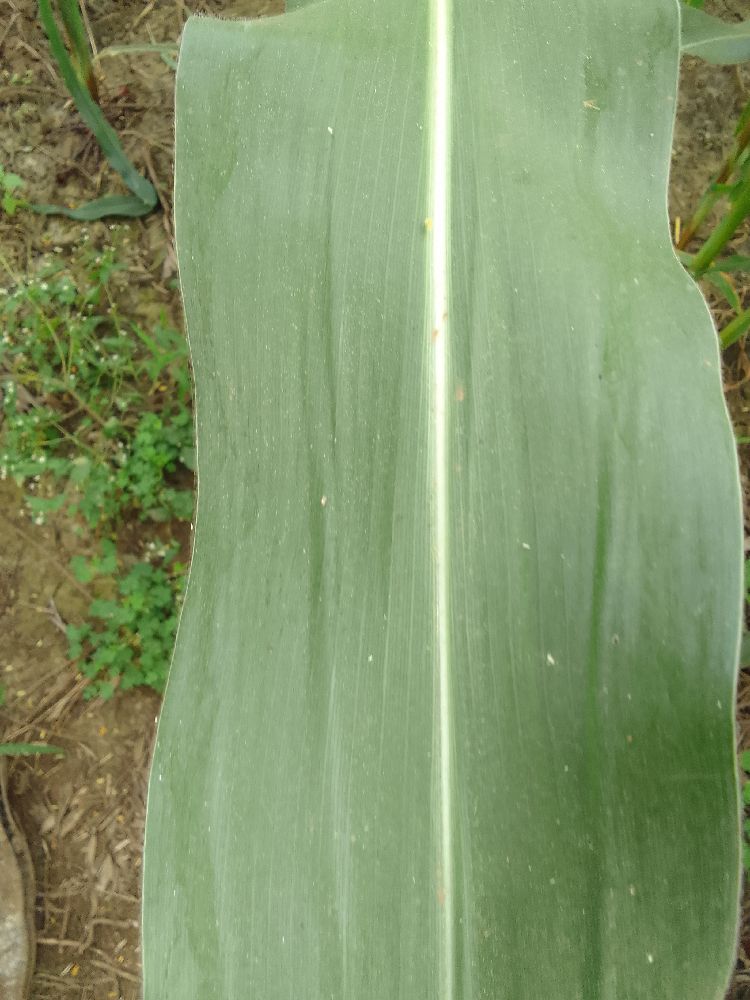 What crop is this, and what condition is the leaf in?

maize, healthy
